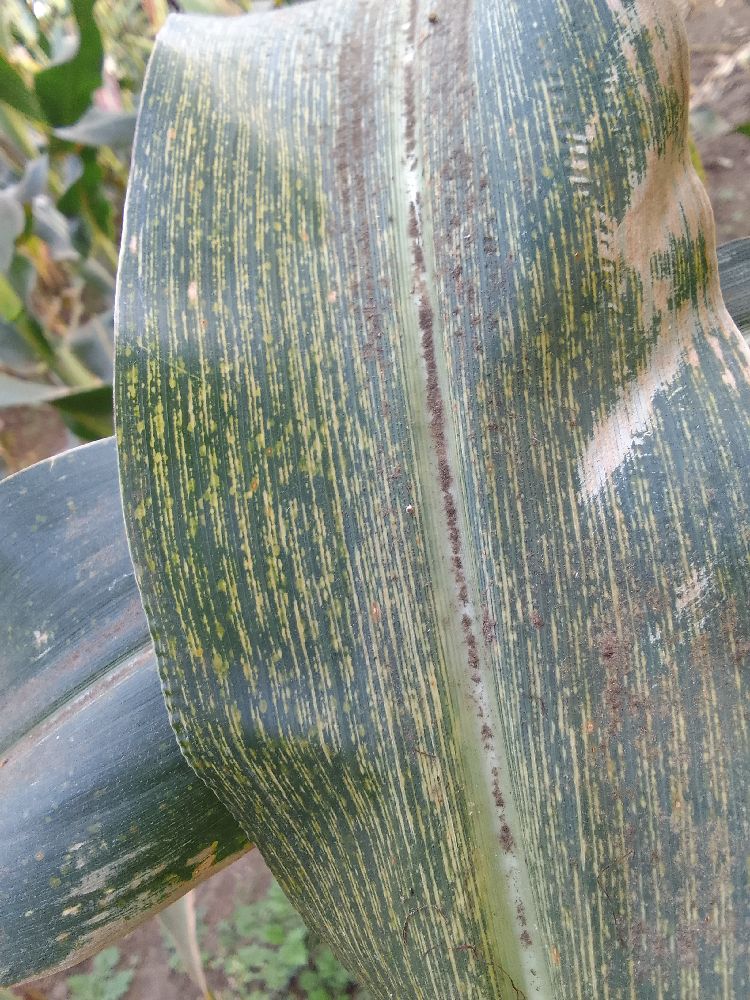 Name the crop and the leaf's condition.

maize, maize streak virus
